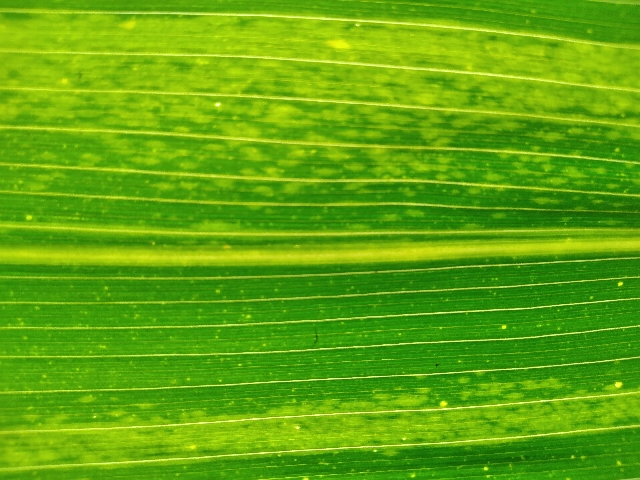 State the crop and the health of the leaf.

maize, maize lethal necrosis
